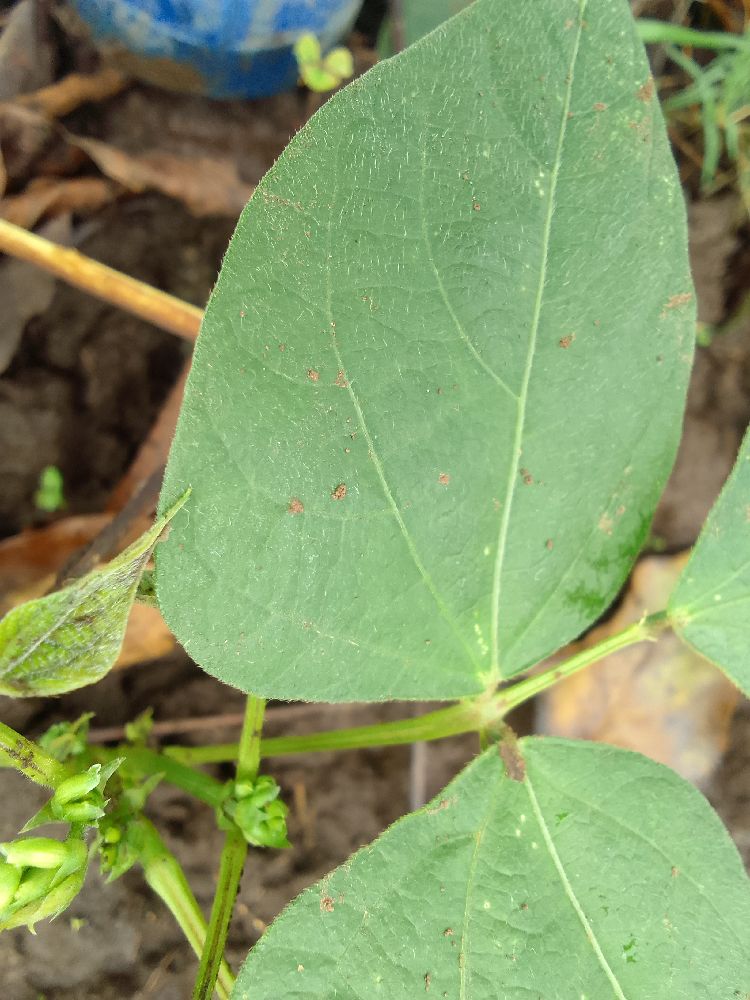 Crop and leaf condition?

common bean, healthy
